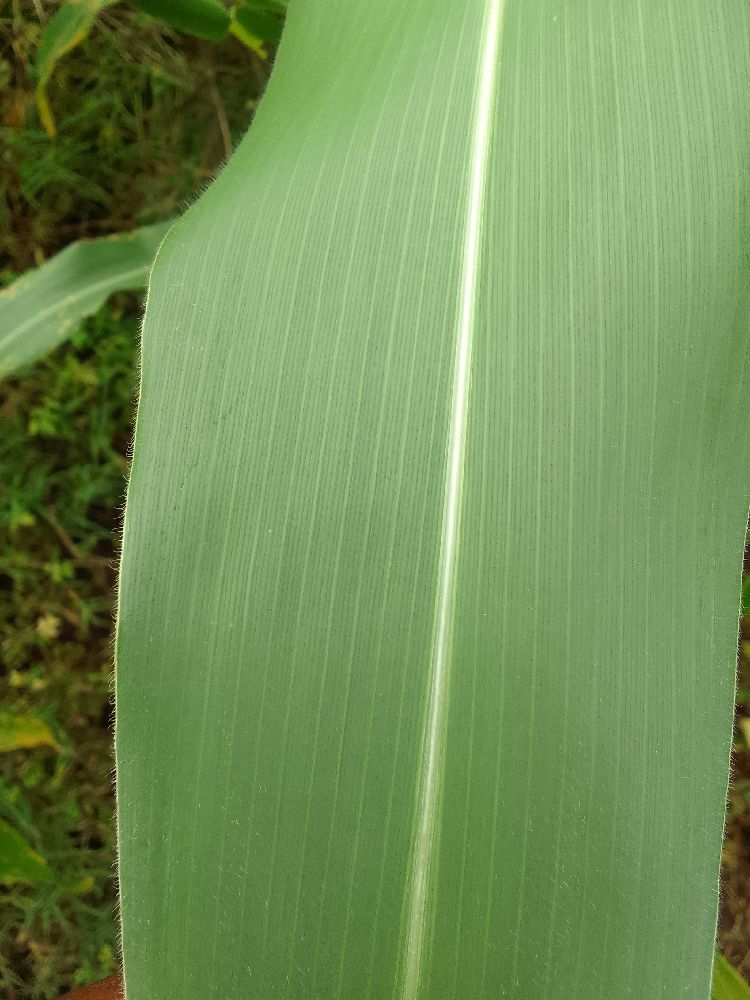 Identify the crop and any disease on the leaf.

maize, healthy
